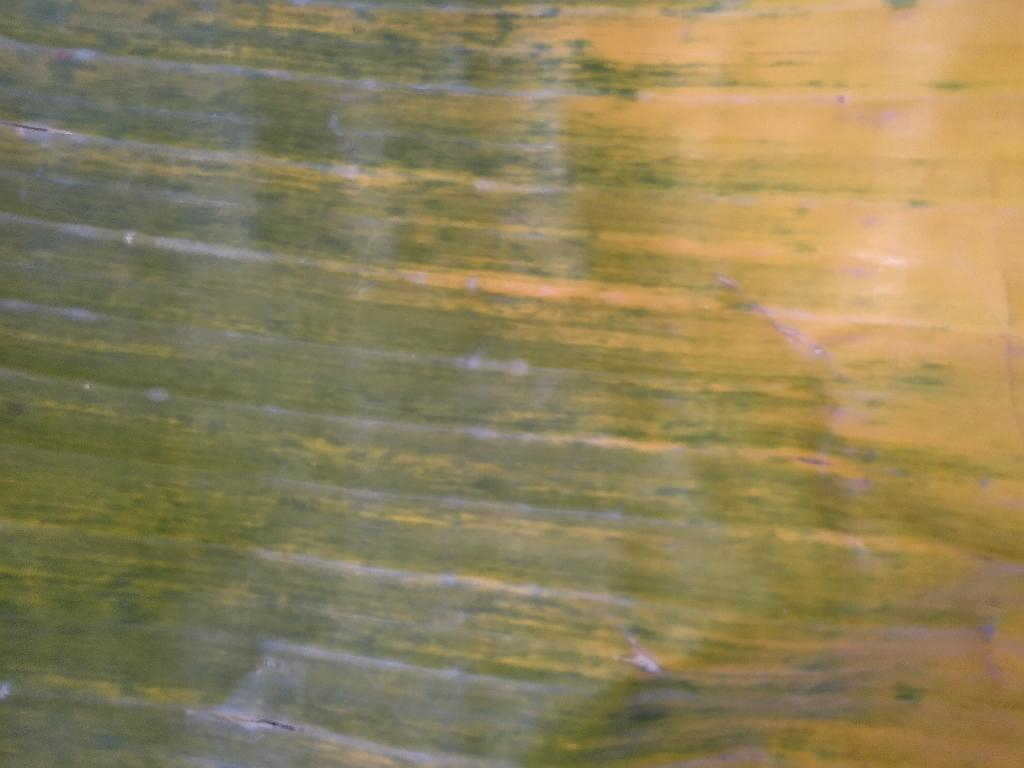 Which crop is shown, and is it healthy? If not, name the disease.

banana, fusarium wilt race 1
